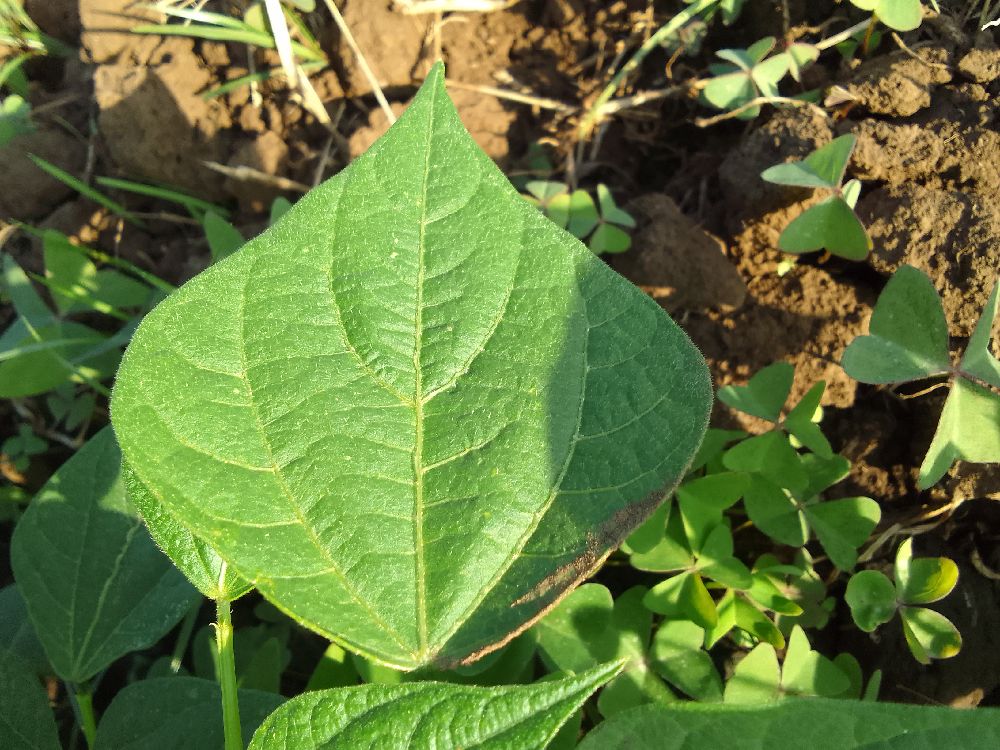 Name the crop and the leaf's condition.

common bean, healthy
